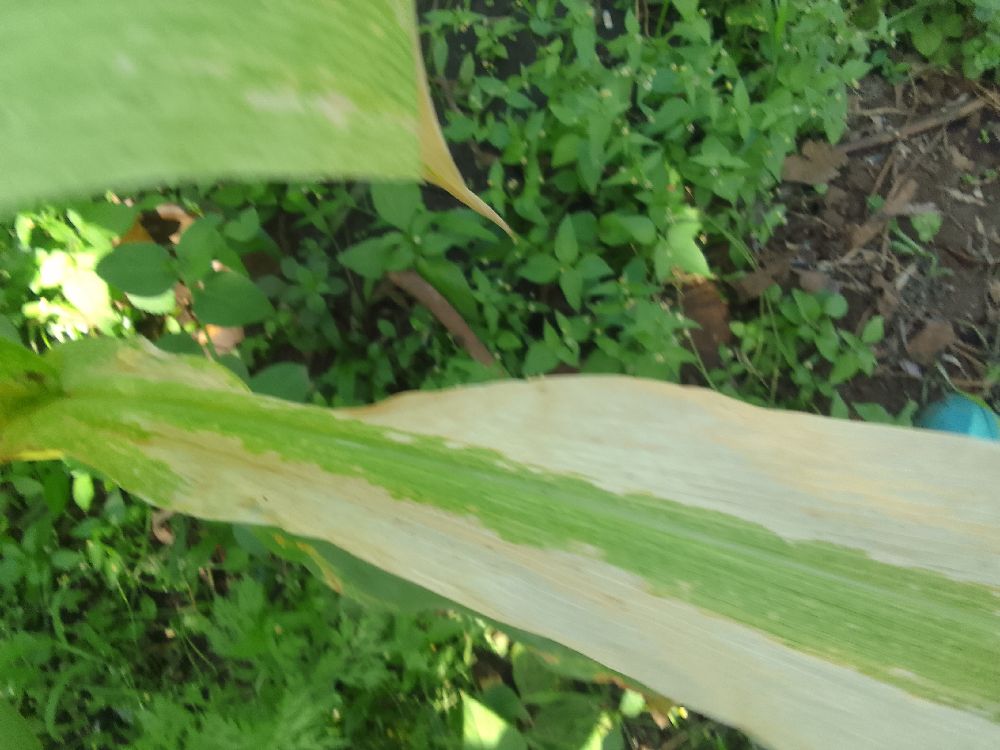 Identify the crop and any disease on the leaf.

maize, maize lethal necrosis
